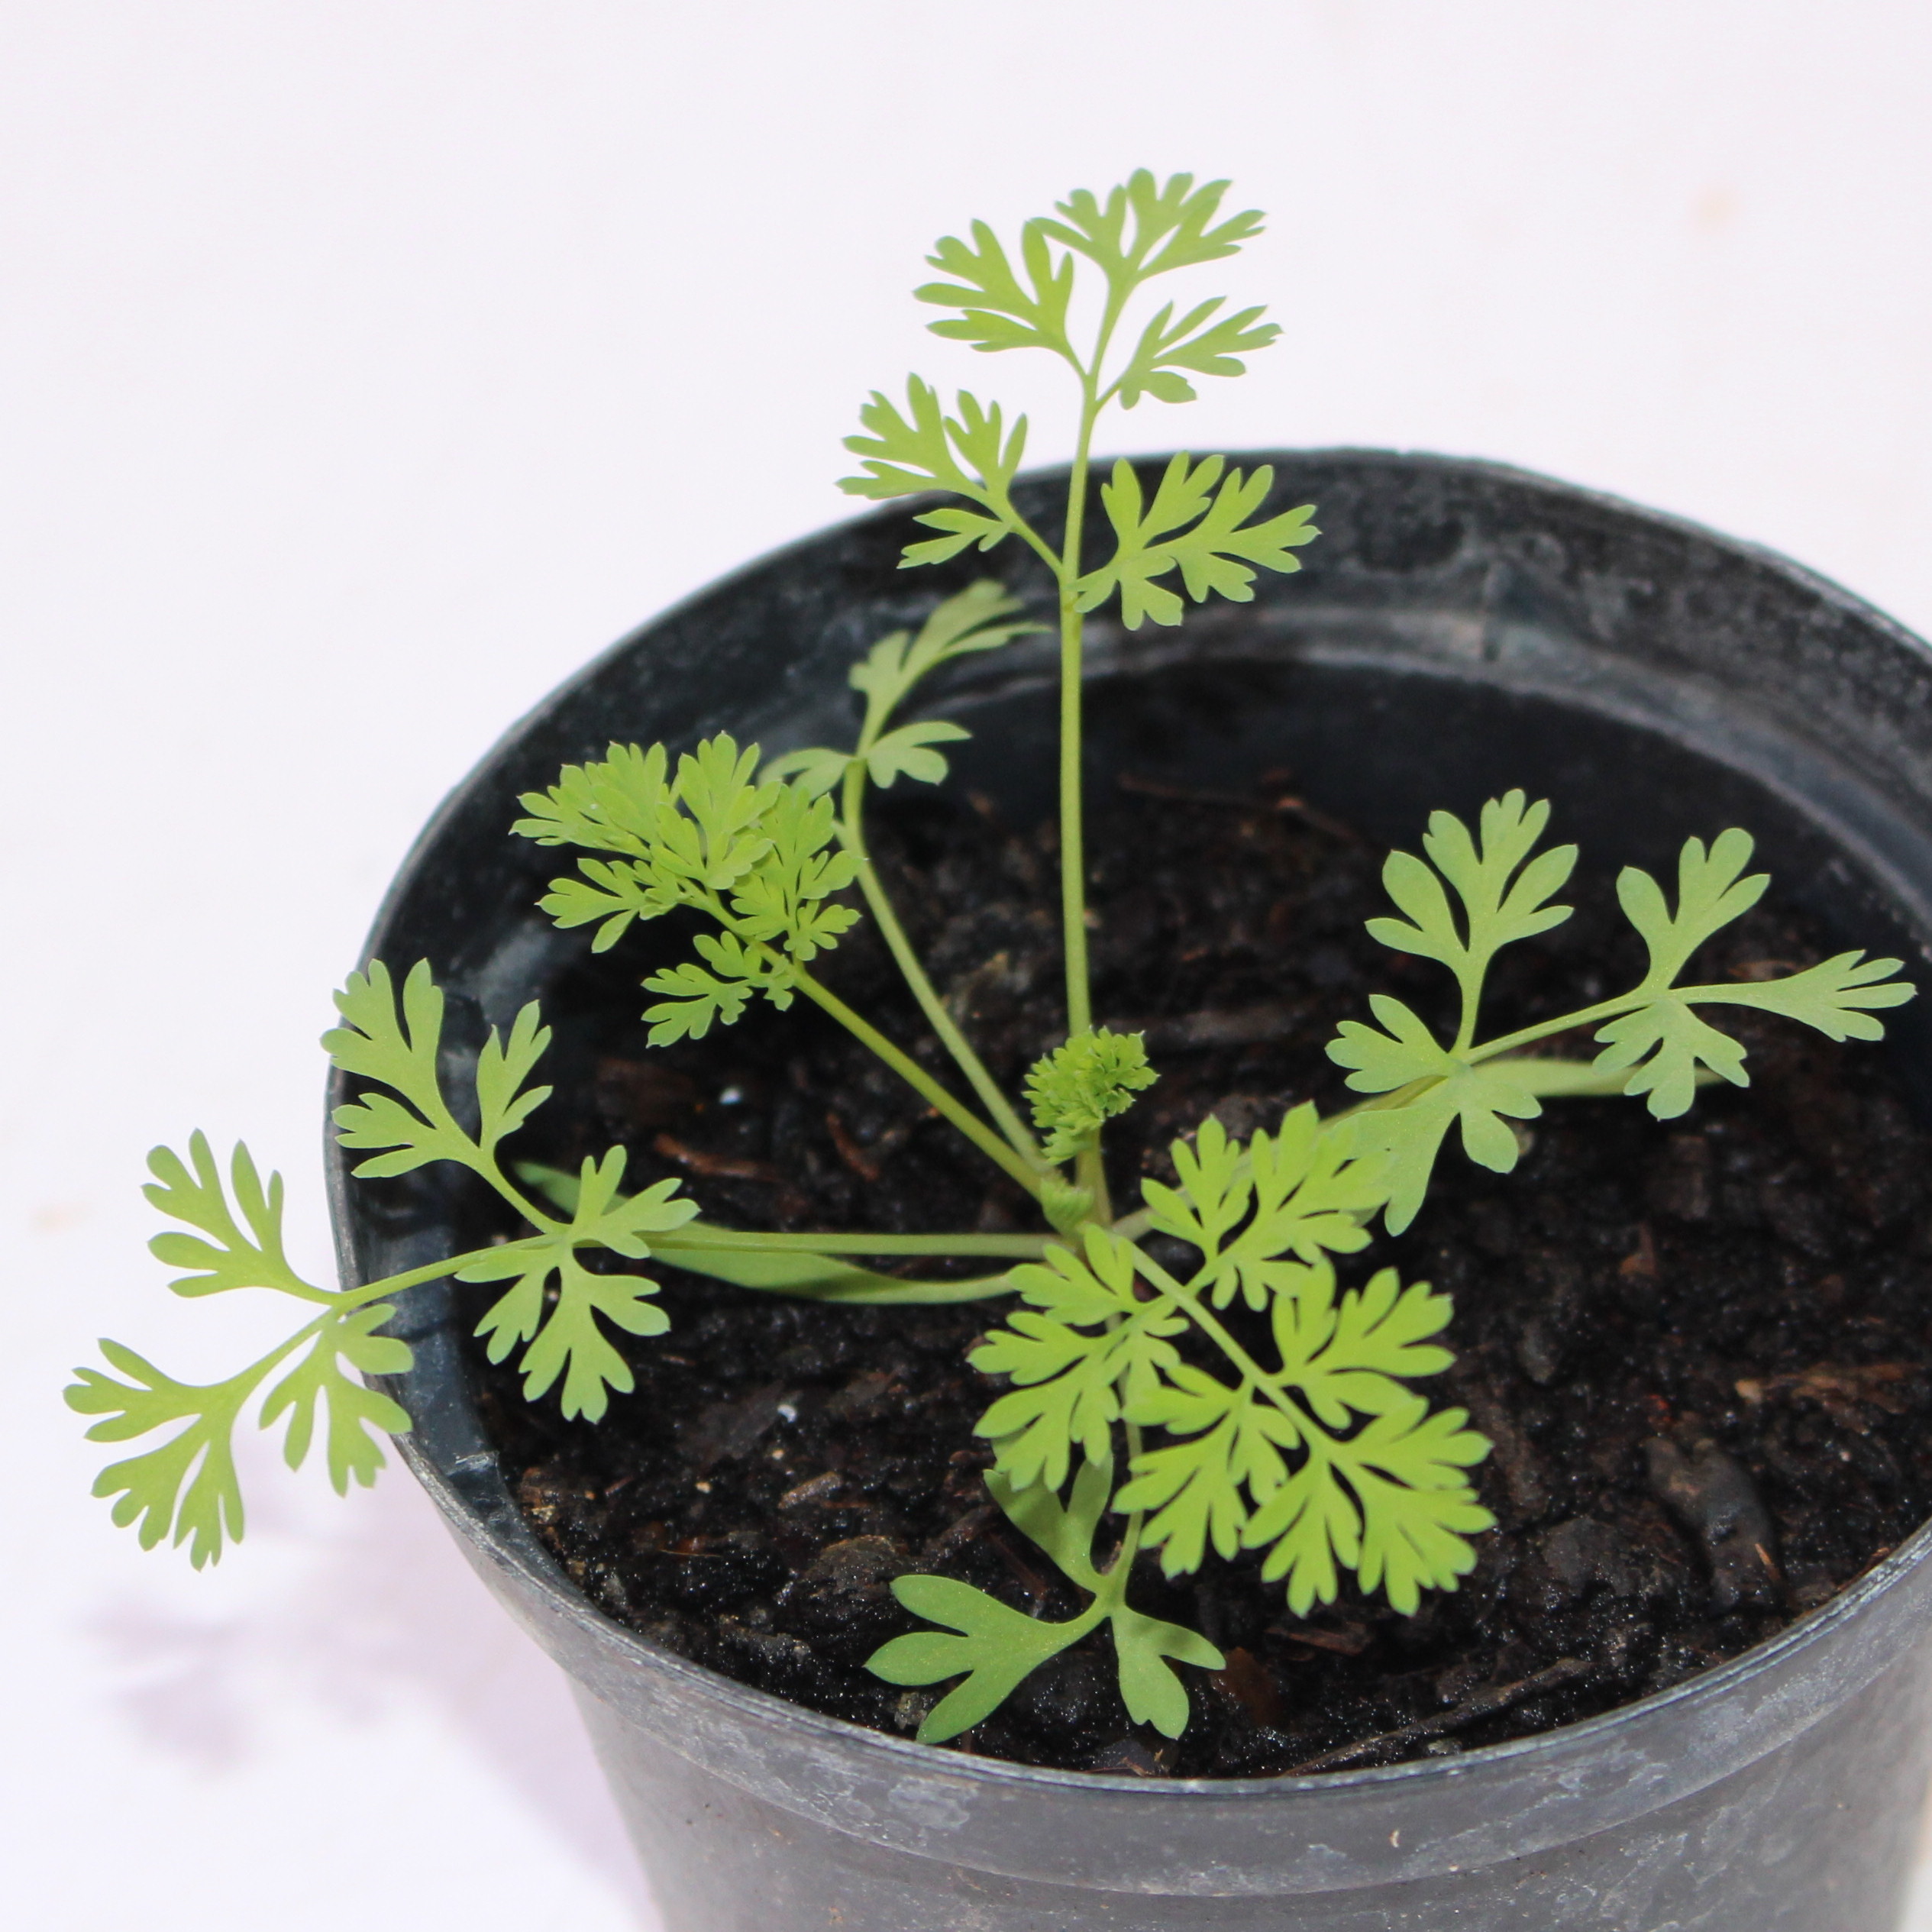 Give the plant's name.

Fumaria officinalis
